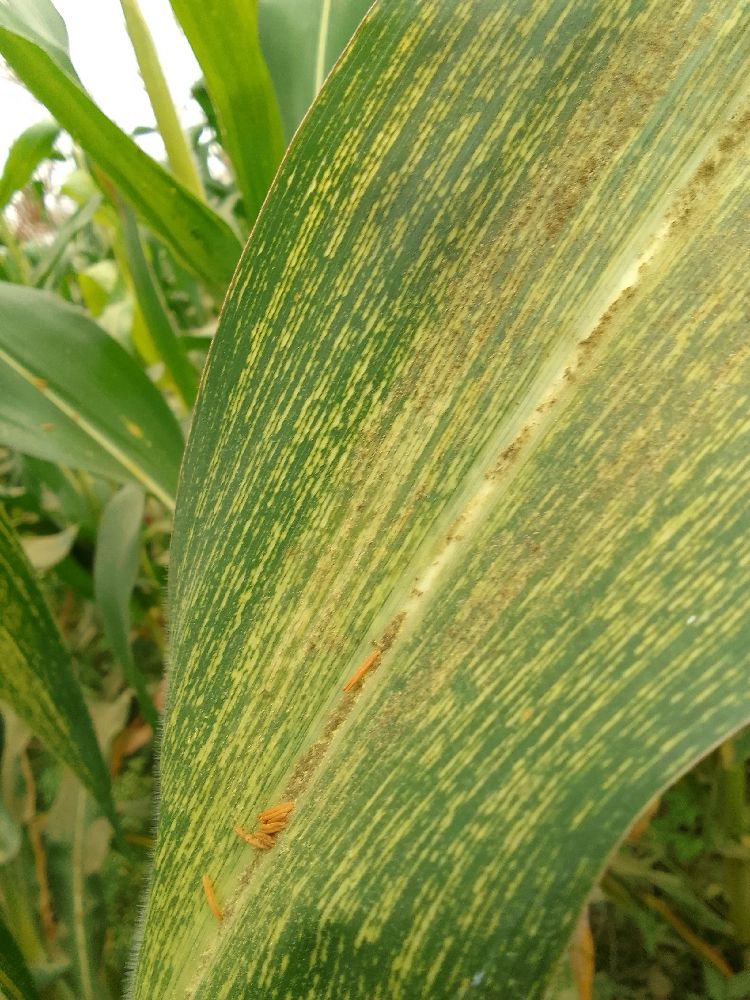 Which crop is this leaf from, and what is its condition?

maize, maize streak virus
